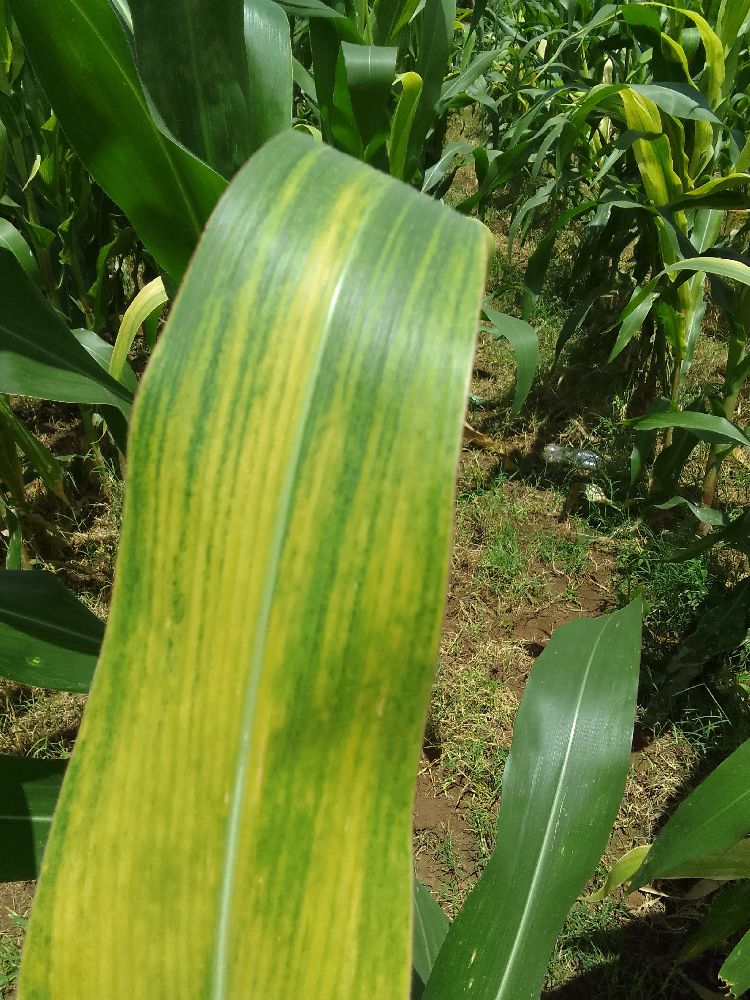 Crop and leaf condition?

maize, maize lethal necrosis
